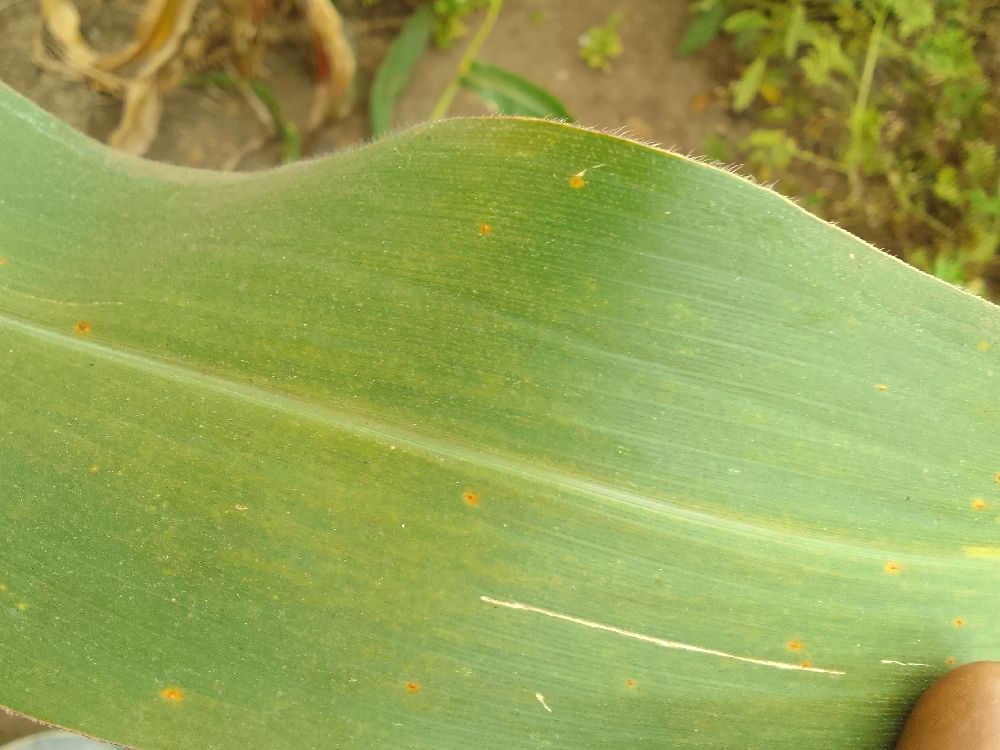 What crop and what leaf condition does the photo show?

maize, healthy
